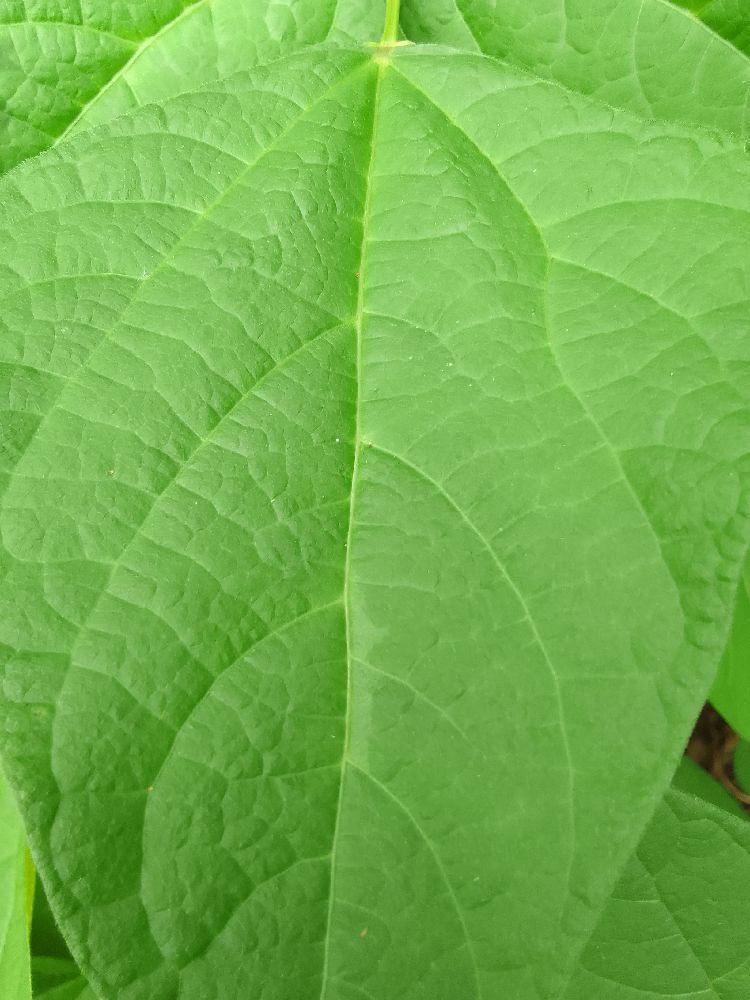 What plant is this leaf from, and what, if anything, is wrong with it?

common bean, healthy
